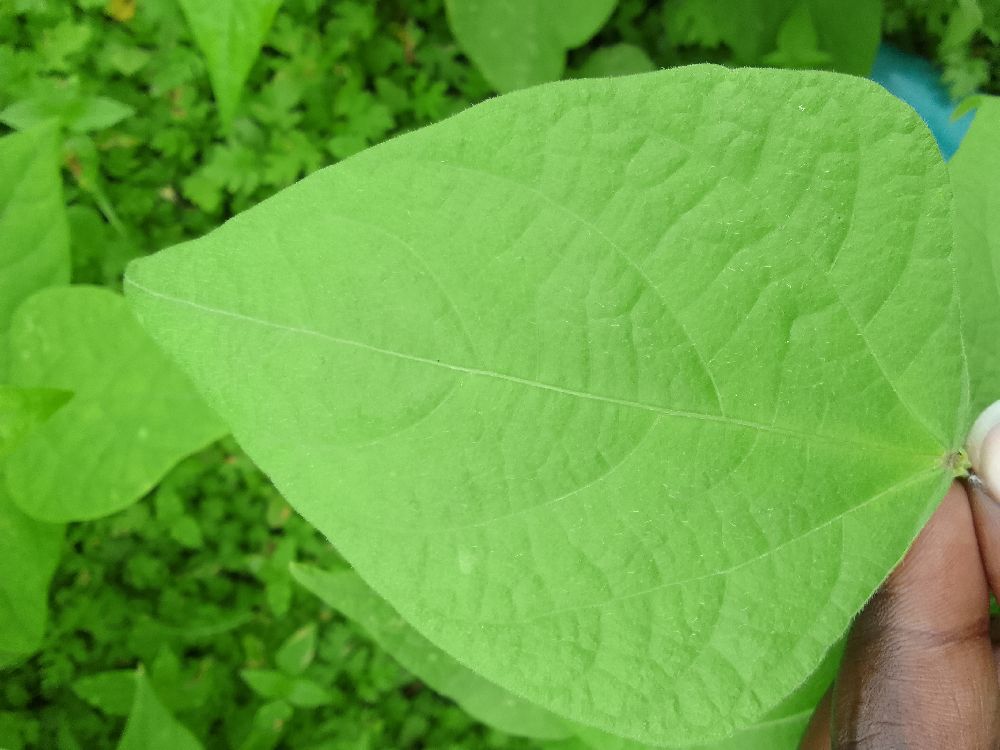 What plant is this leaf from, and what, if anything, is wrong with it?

common bean, healthy
